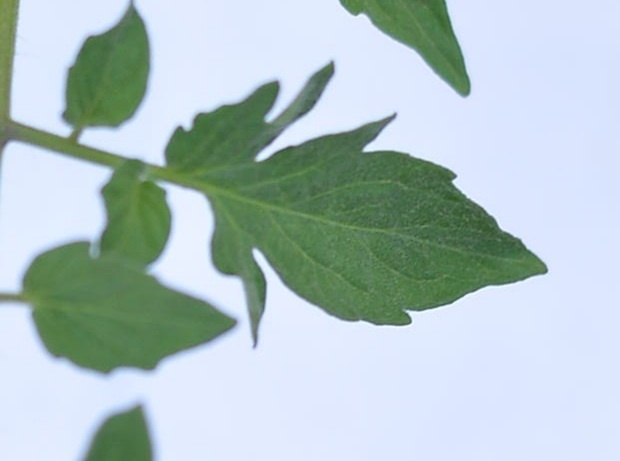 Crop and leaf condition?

tomato, healthy
